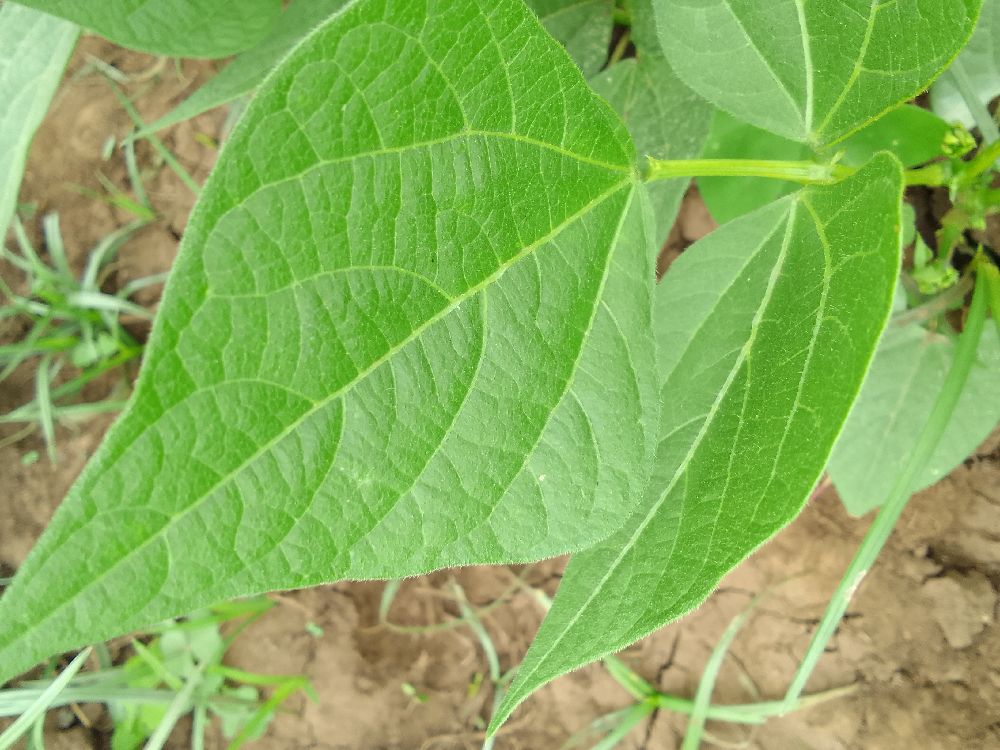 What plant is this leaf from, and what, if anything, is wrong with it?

common bean, healthy
